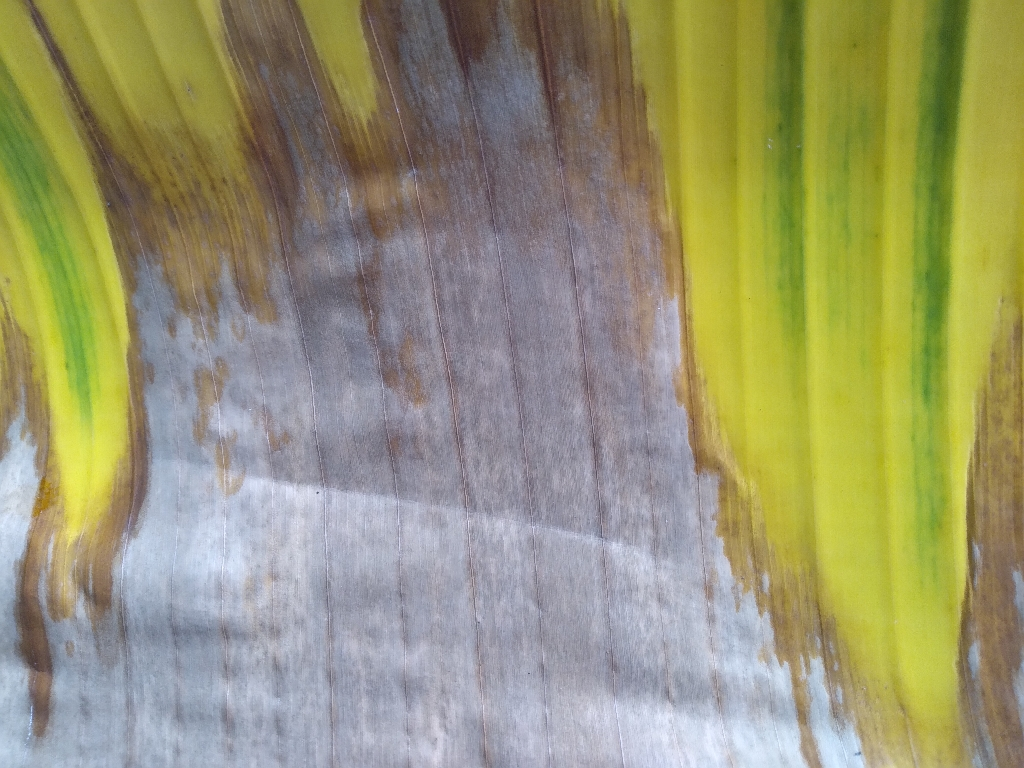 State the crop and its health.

banana, fusarium wilt race 1
